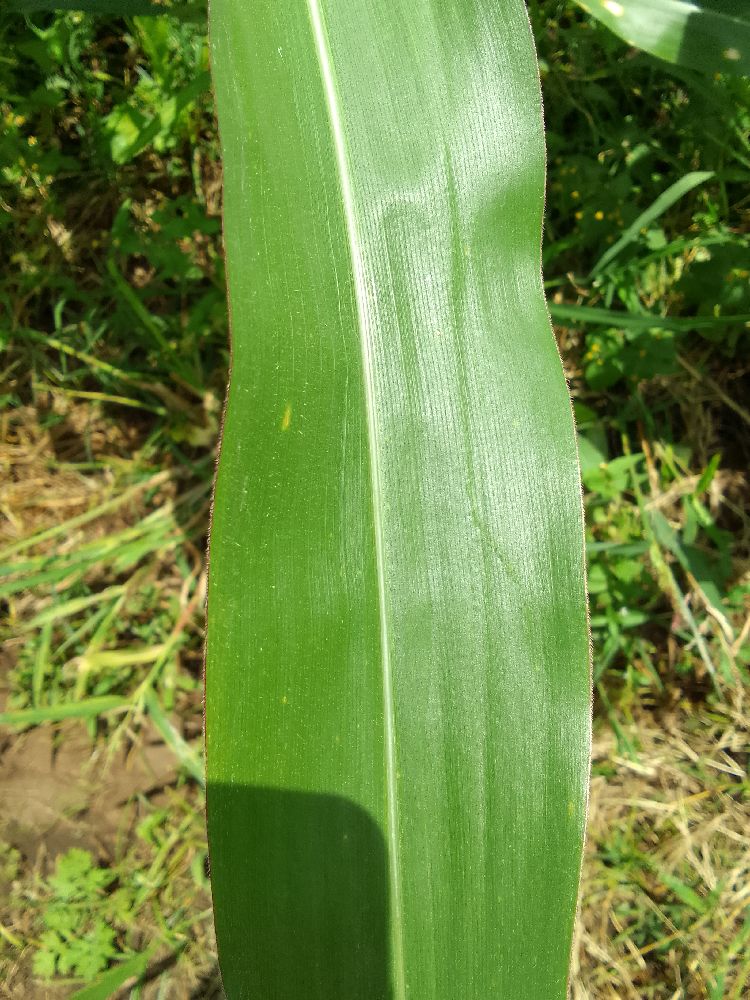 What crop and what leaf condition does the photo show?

maize, healthy
